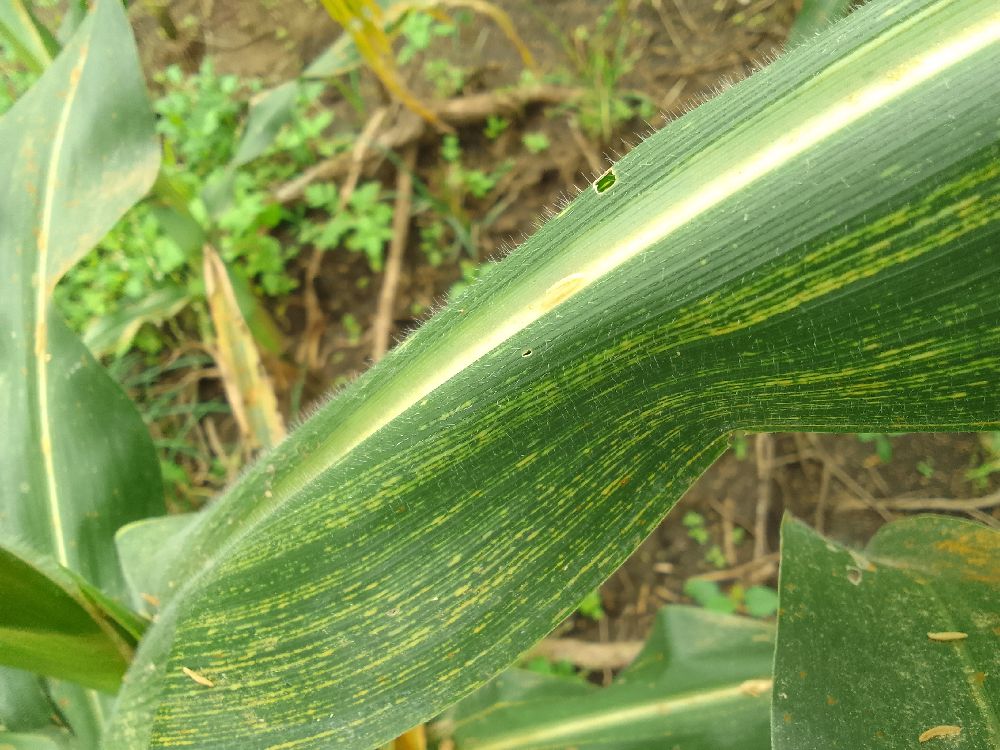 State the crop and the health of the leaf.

maize, maize streak virus
